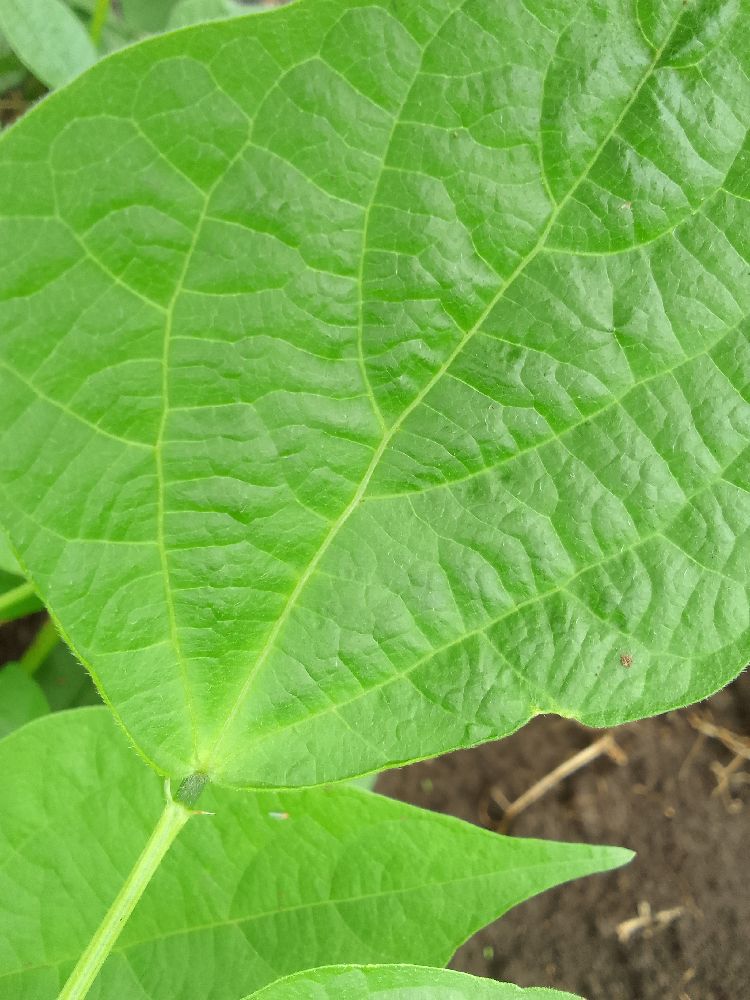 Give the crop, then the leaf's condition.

common bean, healthy
